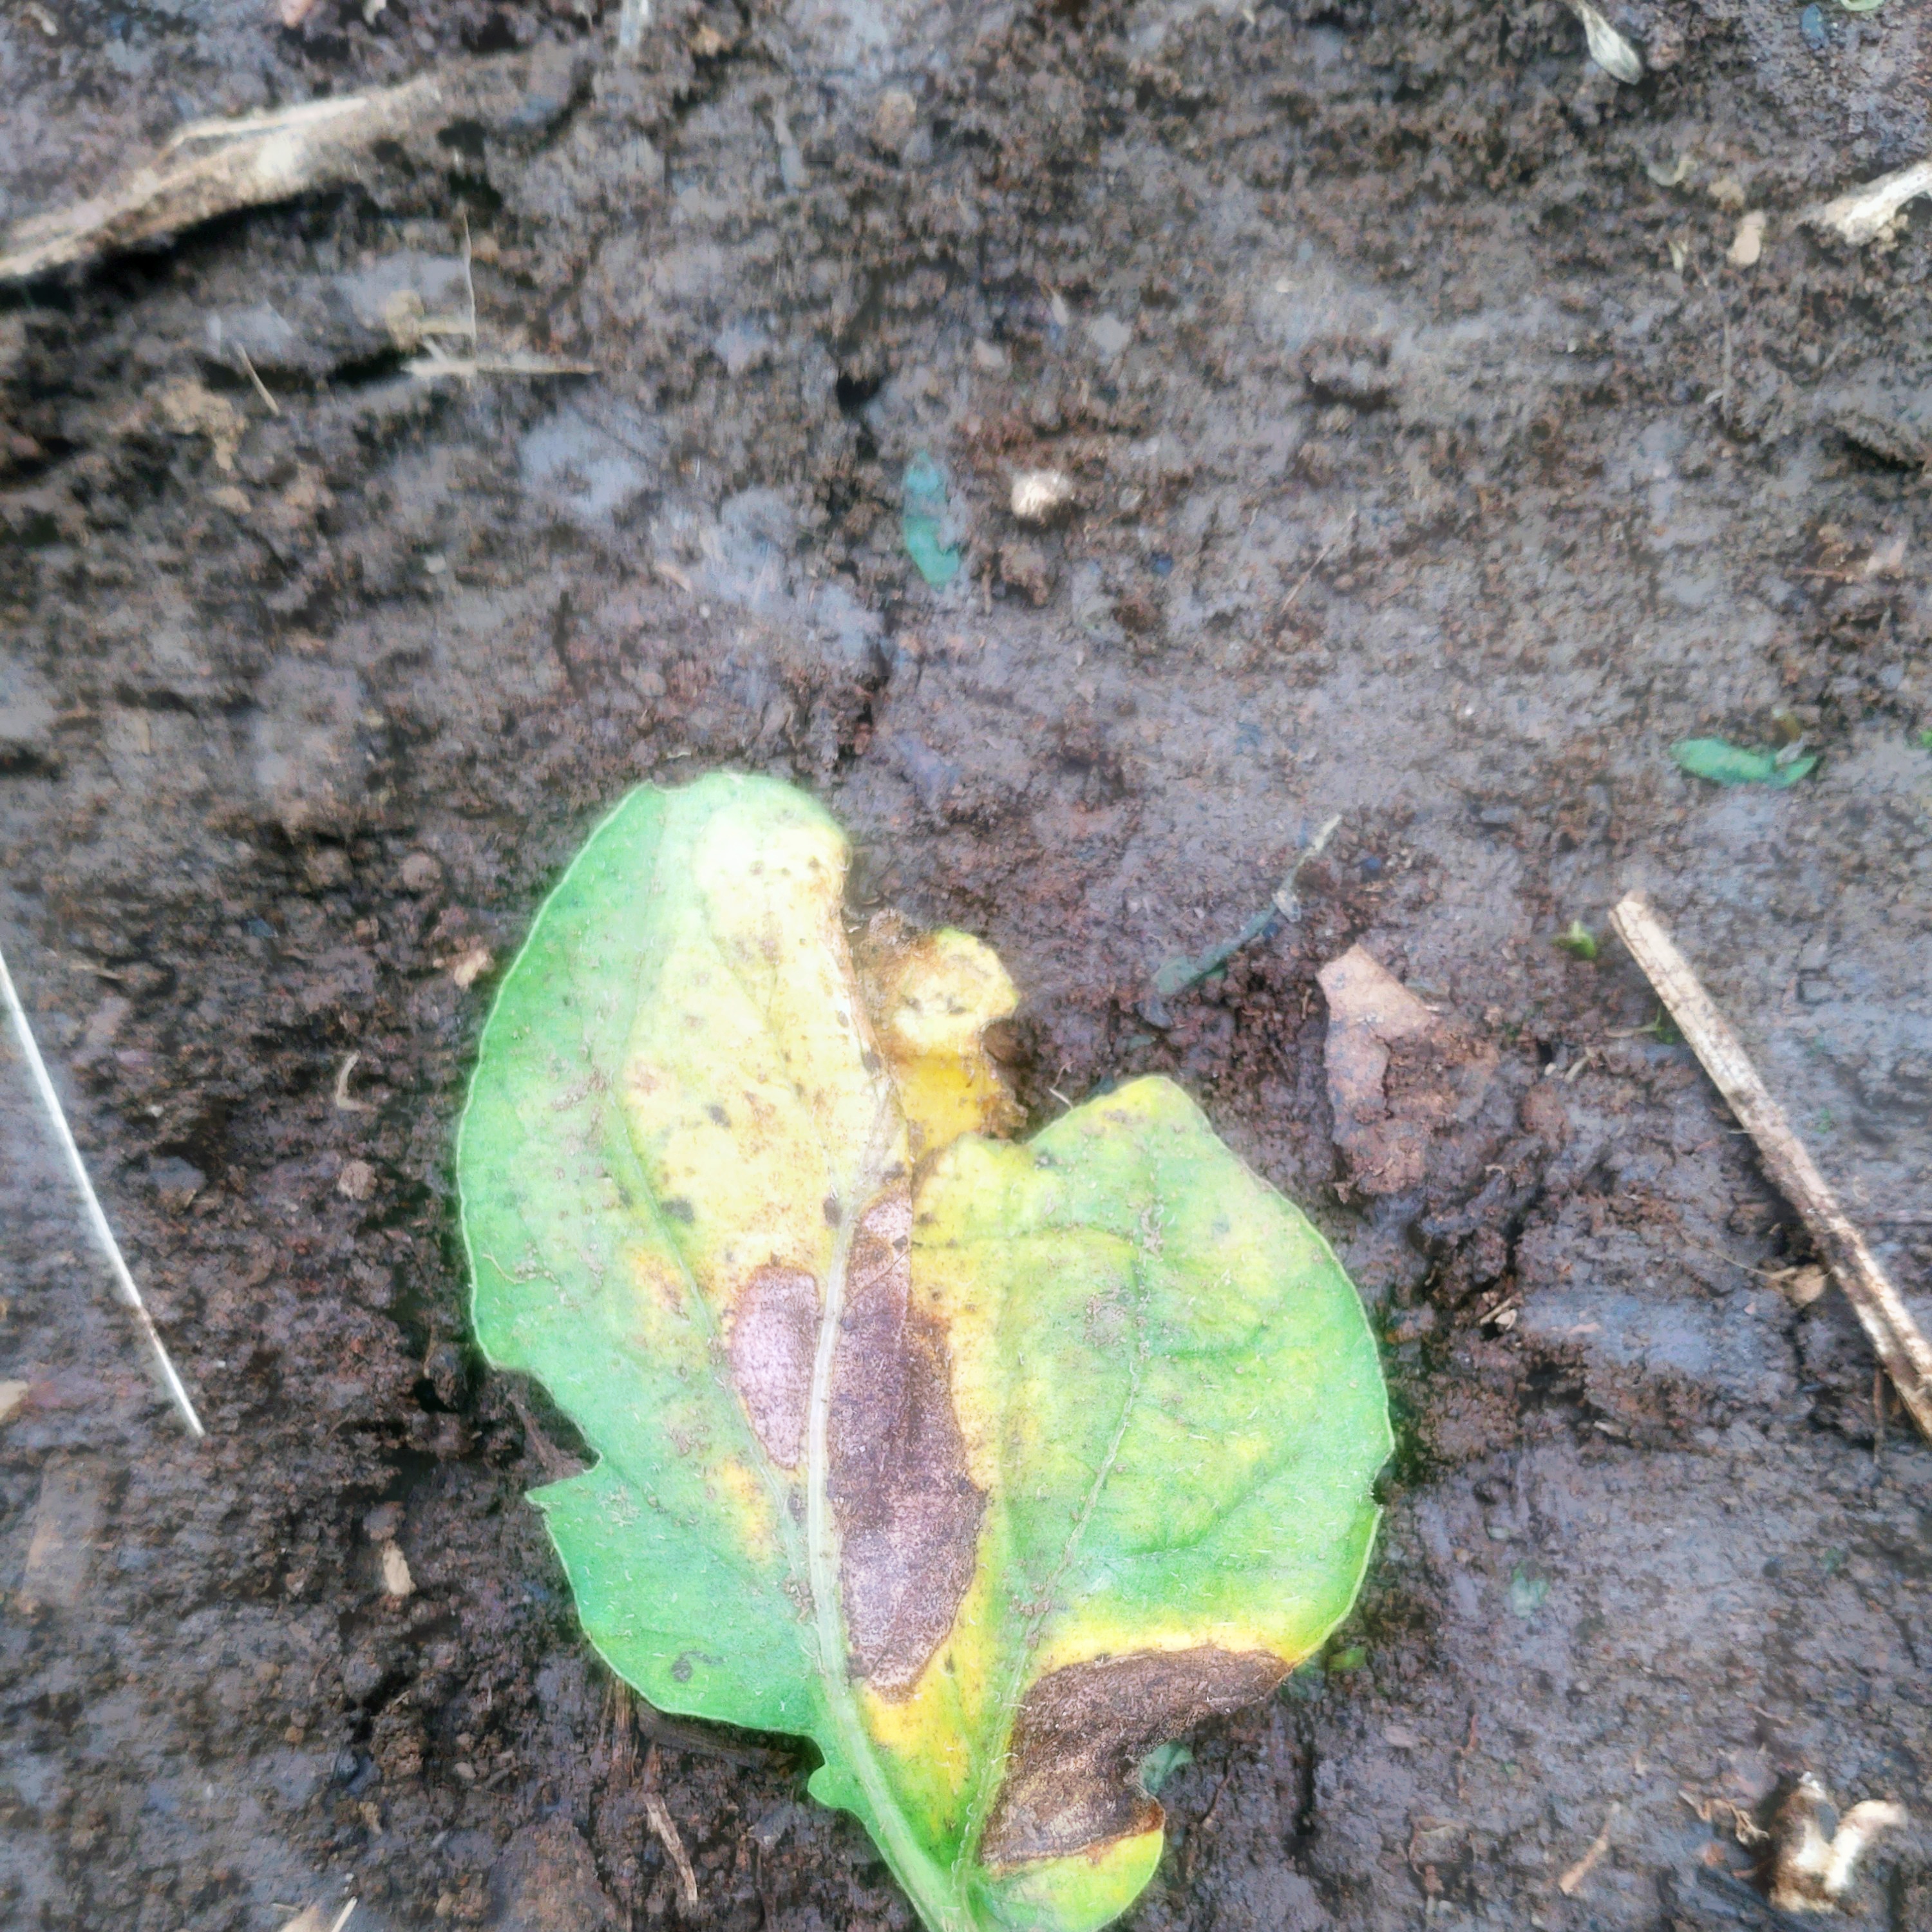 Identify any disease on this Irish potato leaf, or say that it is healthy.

late blight
